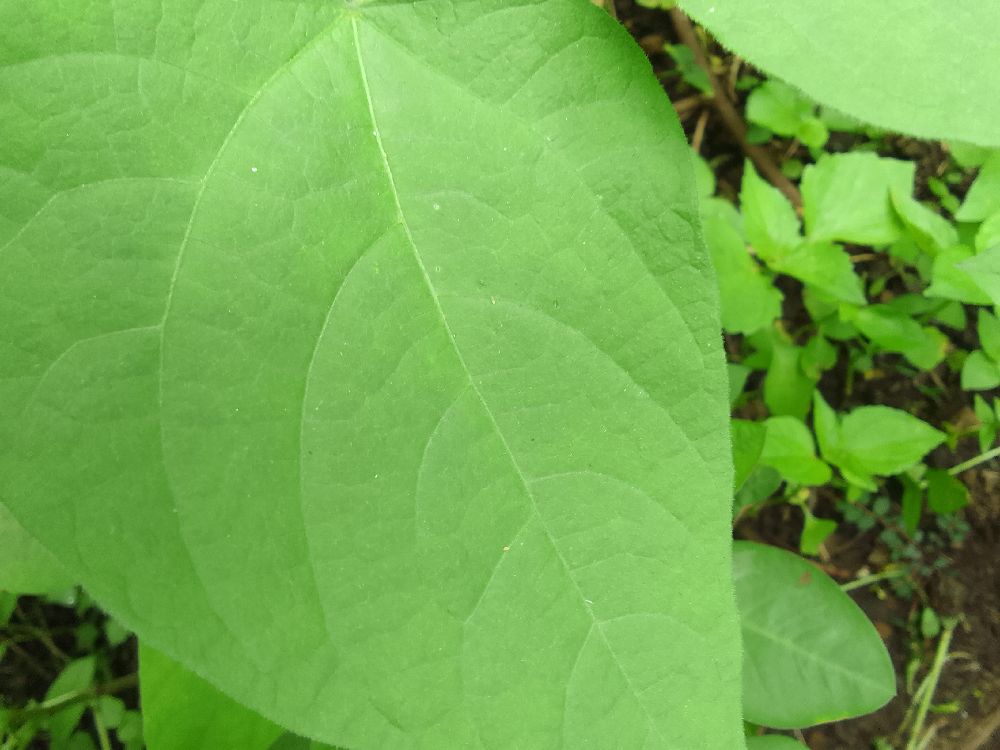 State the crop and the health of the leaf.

common bean, healthy
